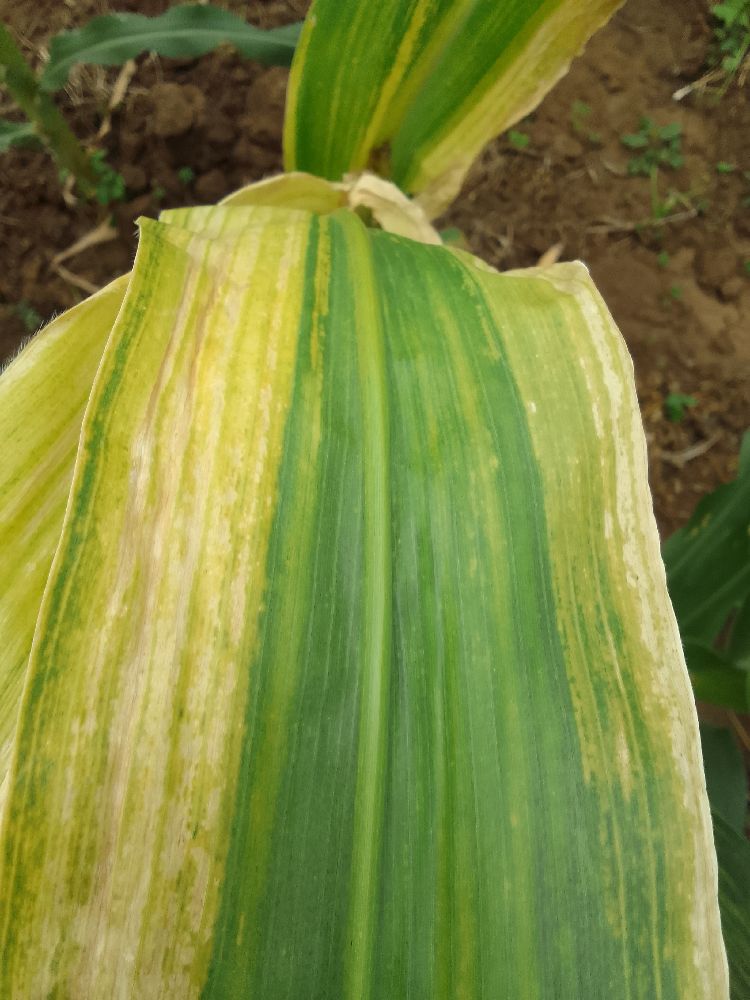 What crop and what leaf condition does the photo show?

maize, maize lethal necrosis
